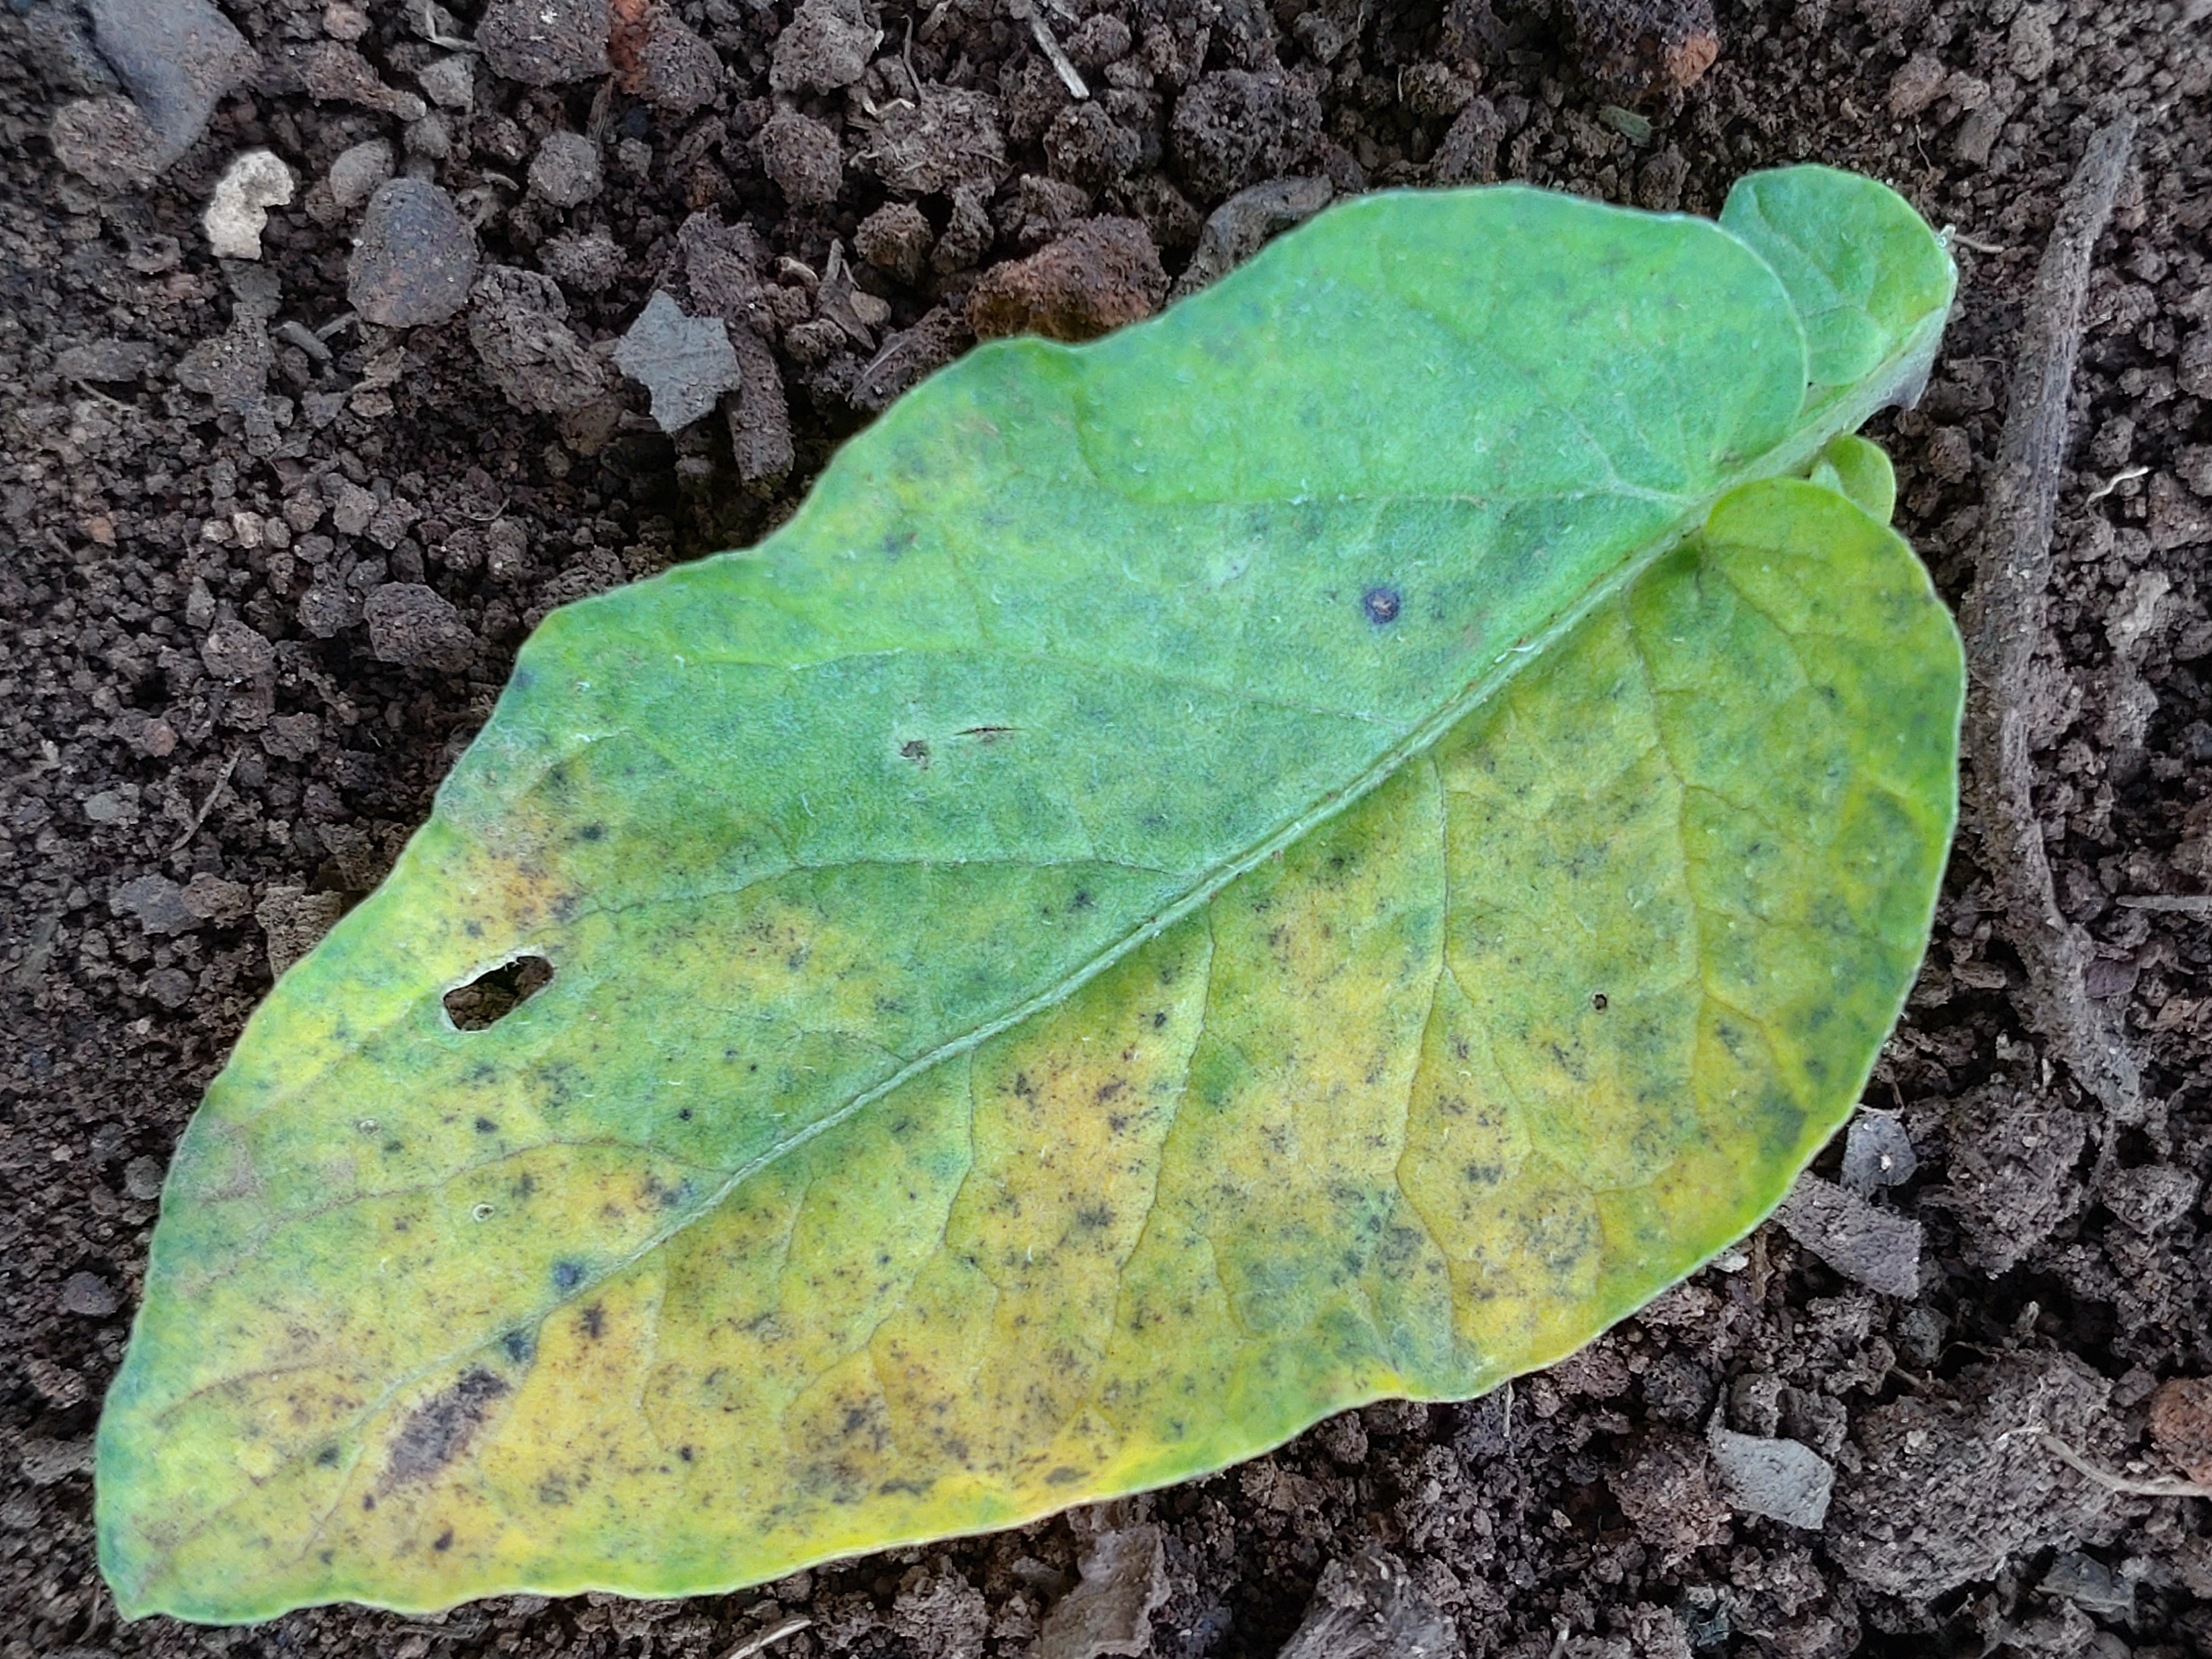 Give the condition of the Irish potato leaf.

late blight
